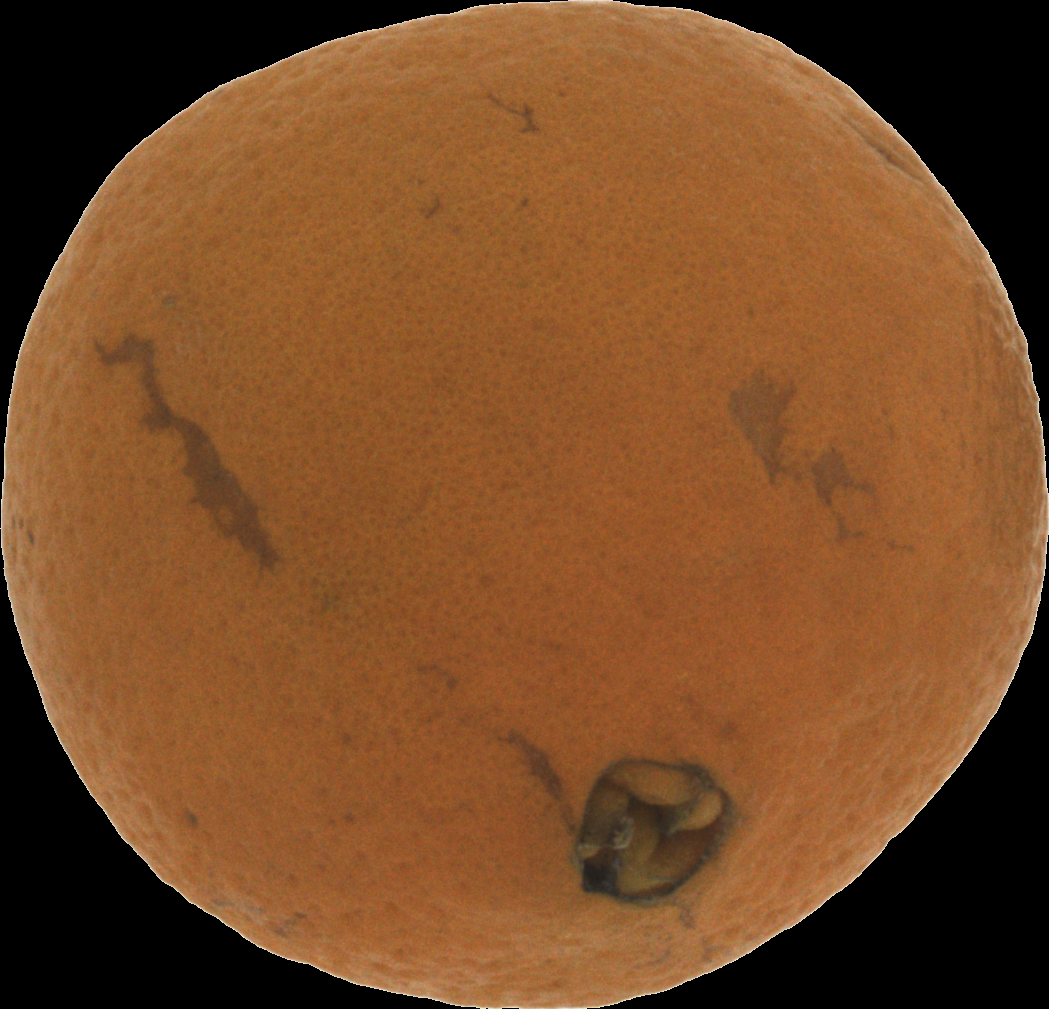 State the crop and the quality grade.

orange, bad
